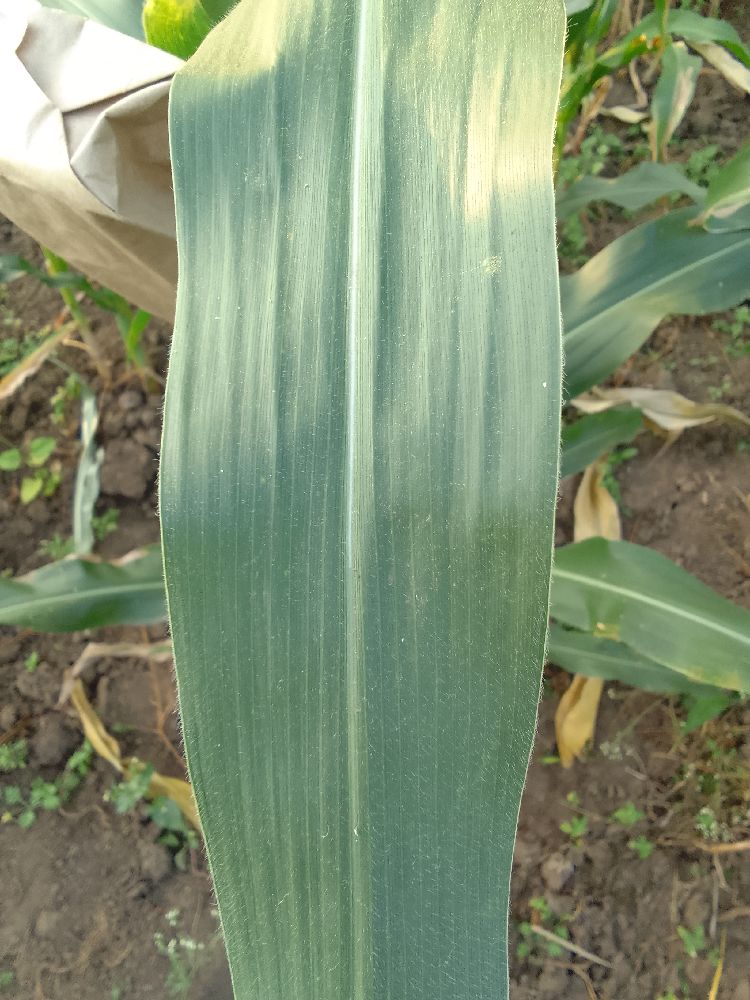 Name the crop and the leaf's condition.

maize, healthy
